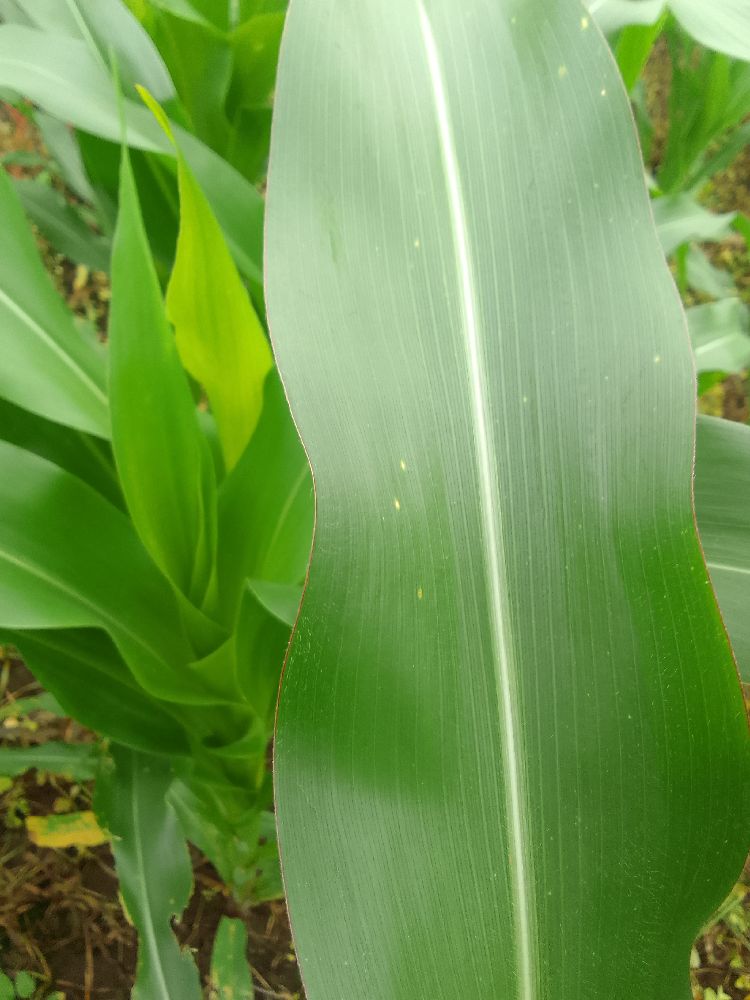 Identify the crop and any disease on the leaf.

maize, healthy
